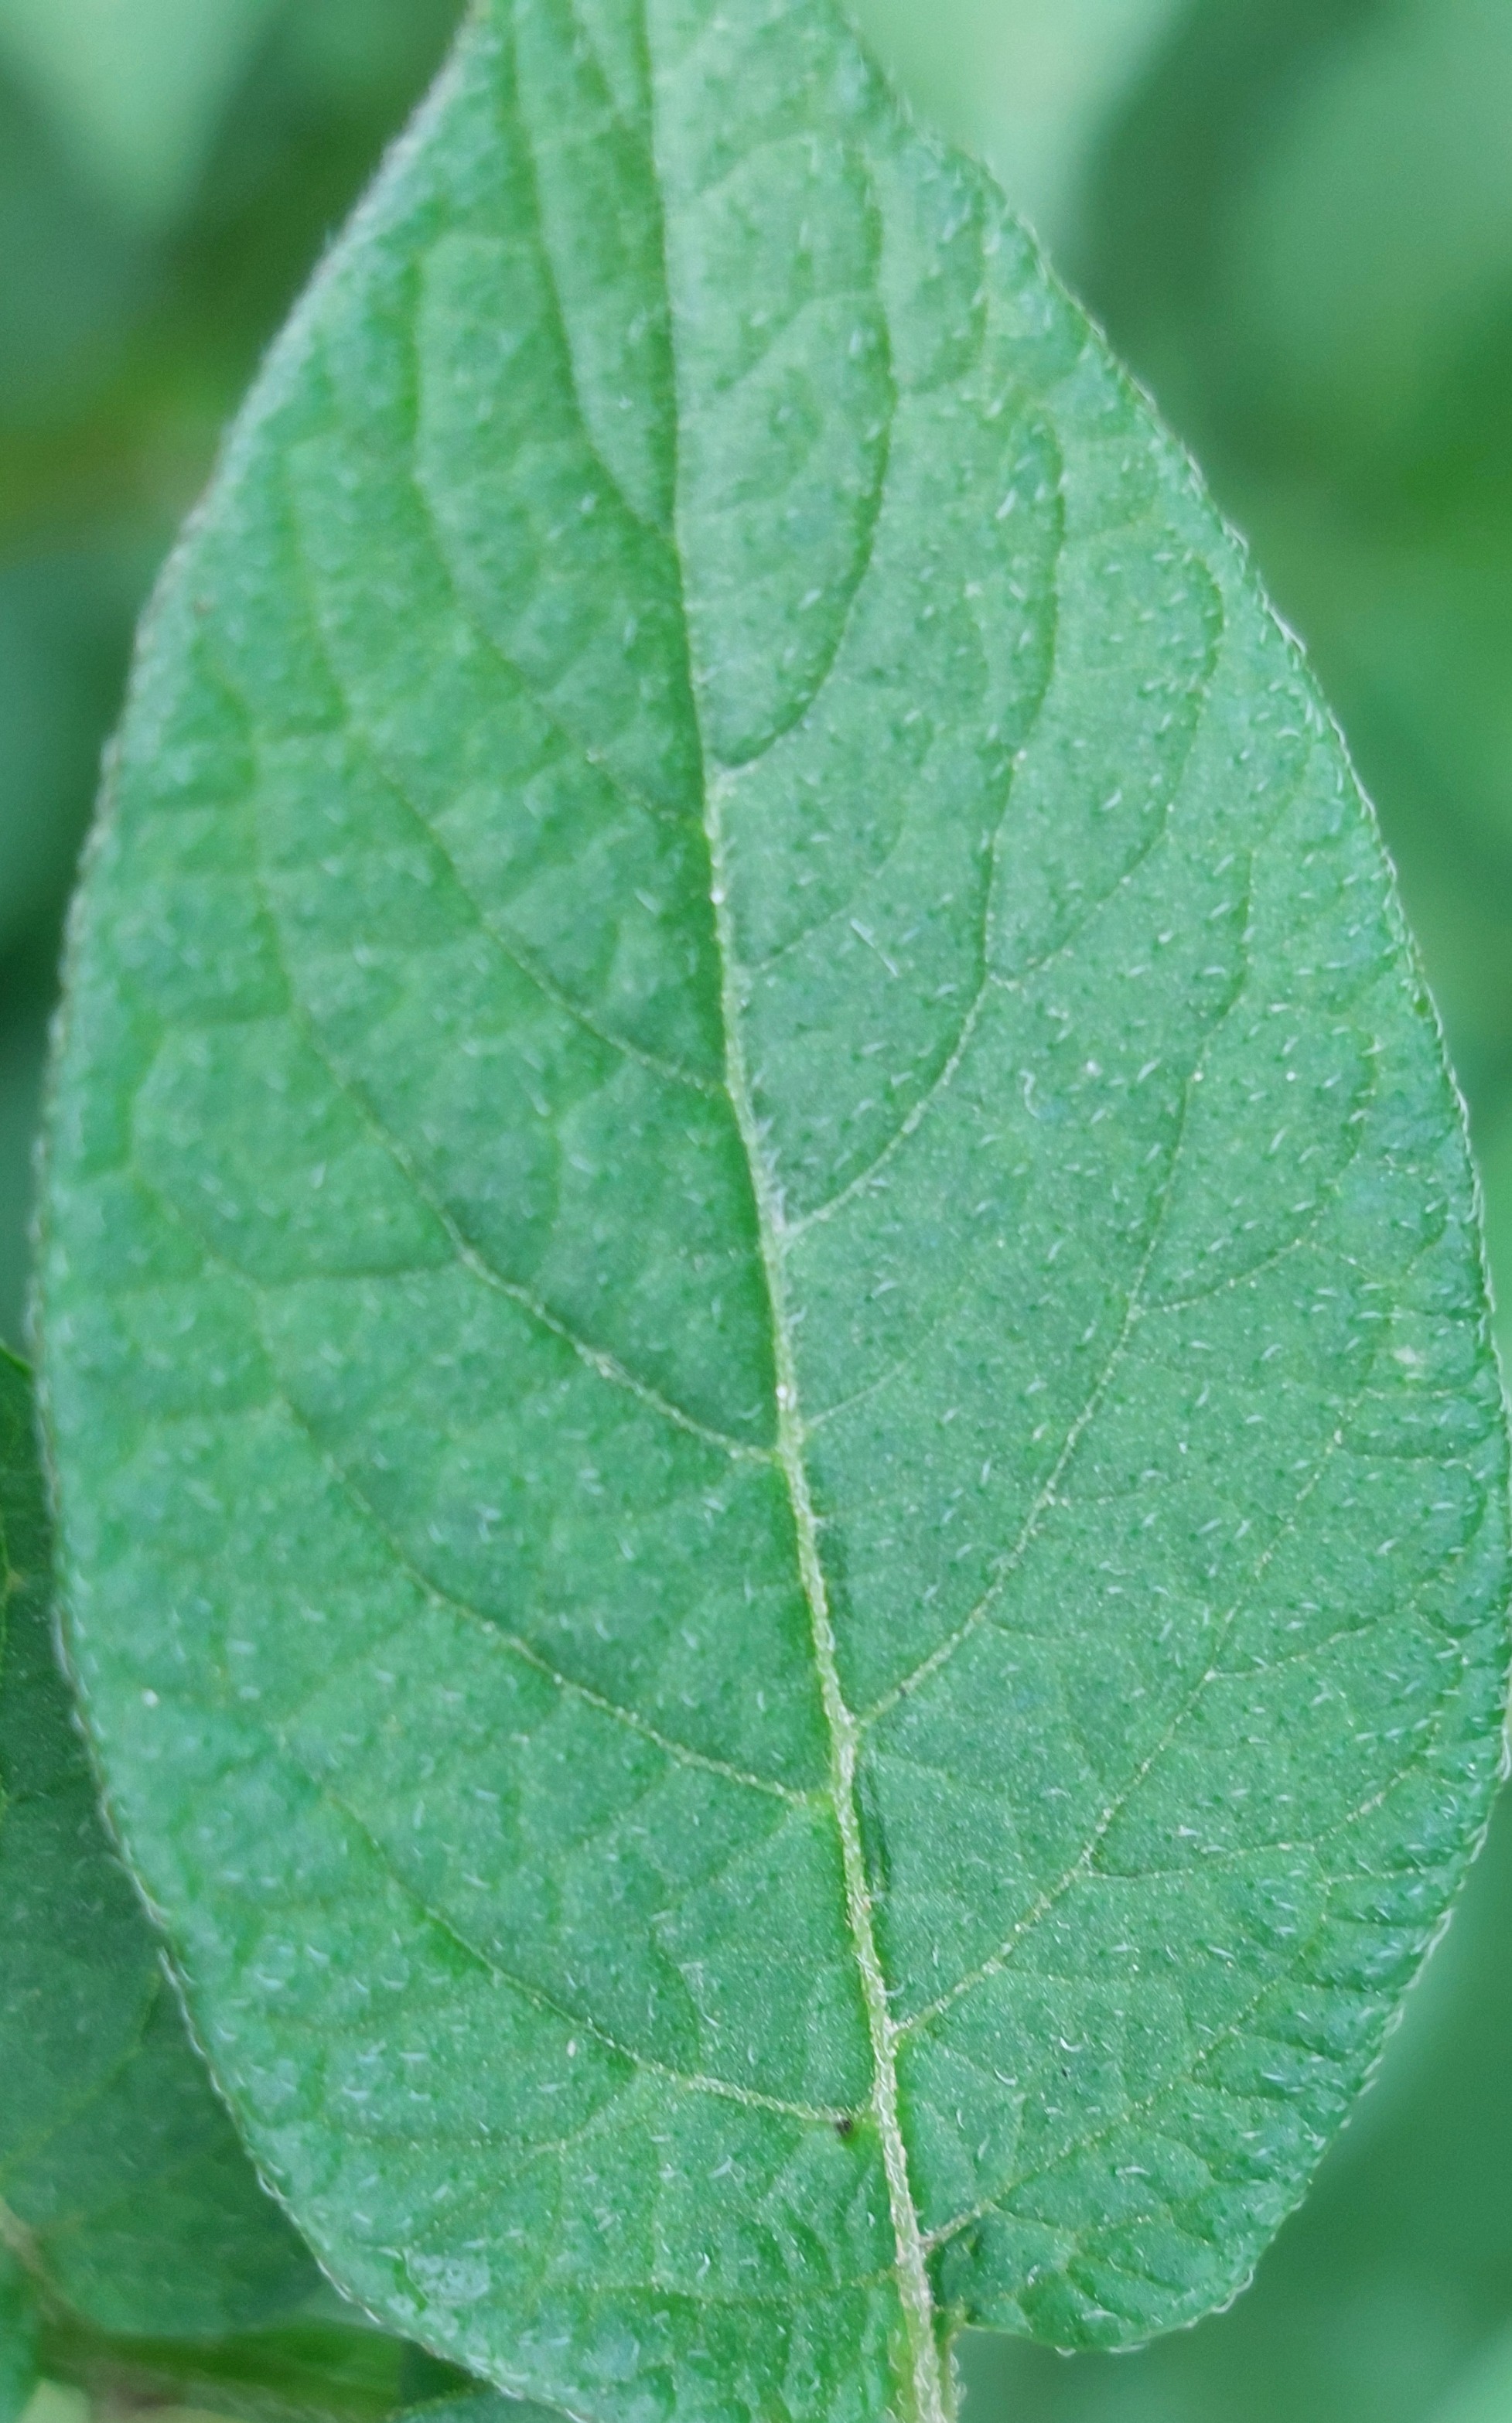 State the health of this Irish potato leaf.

healthy
